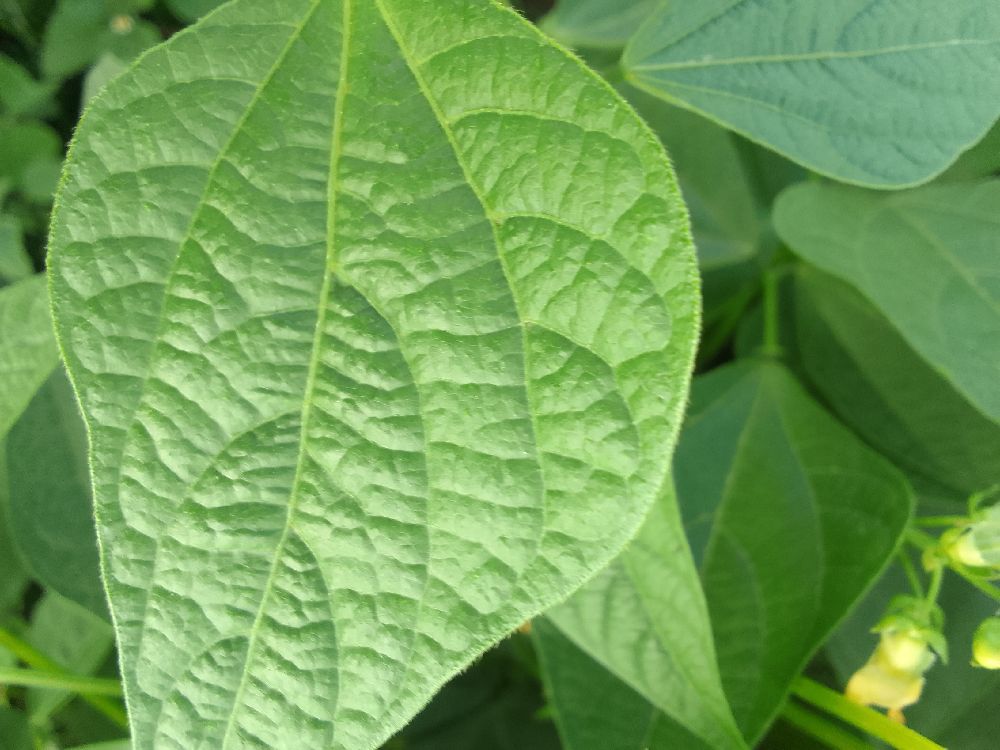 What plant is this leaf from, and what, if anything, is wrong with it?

common bean, healthy
